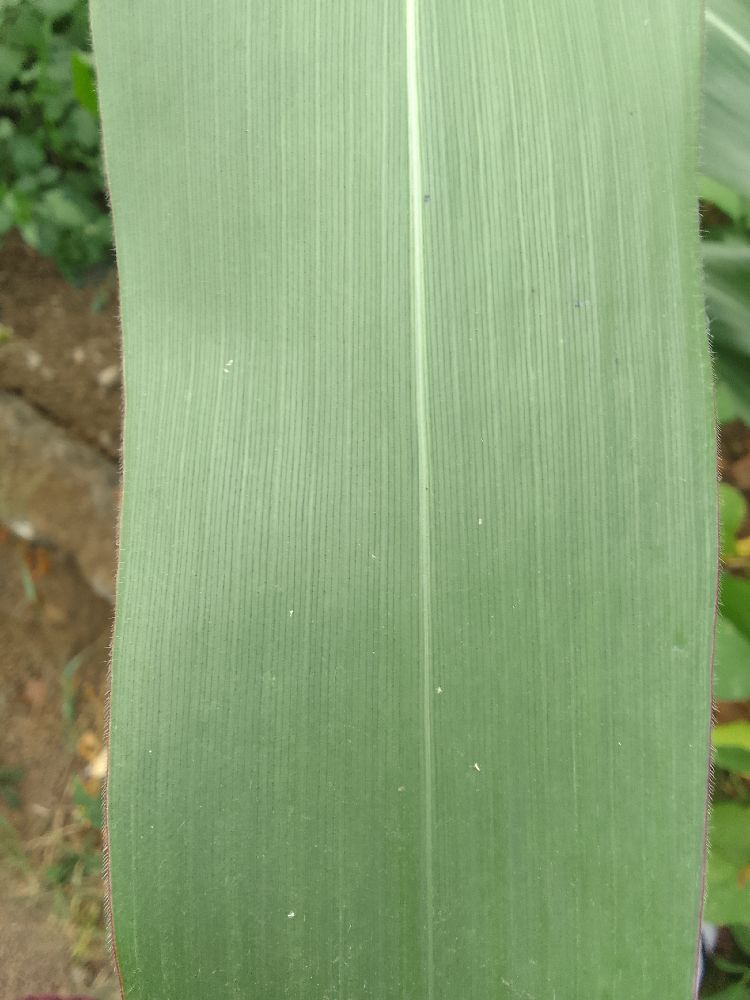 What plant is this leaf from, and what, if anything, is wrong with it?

maize, healthy
